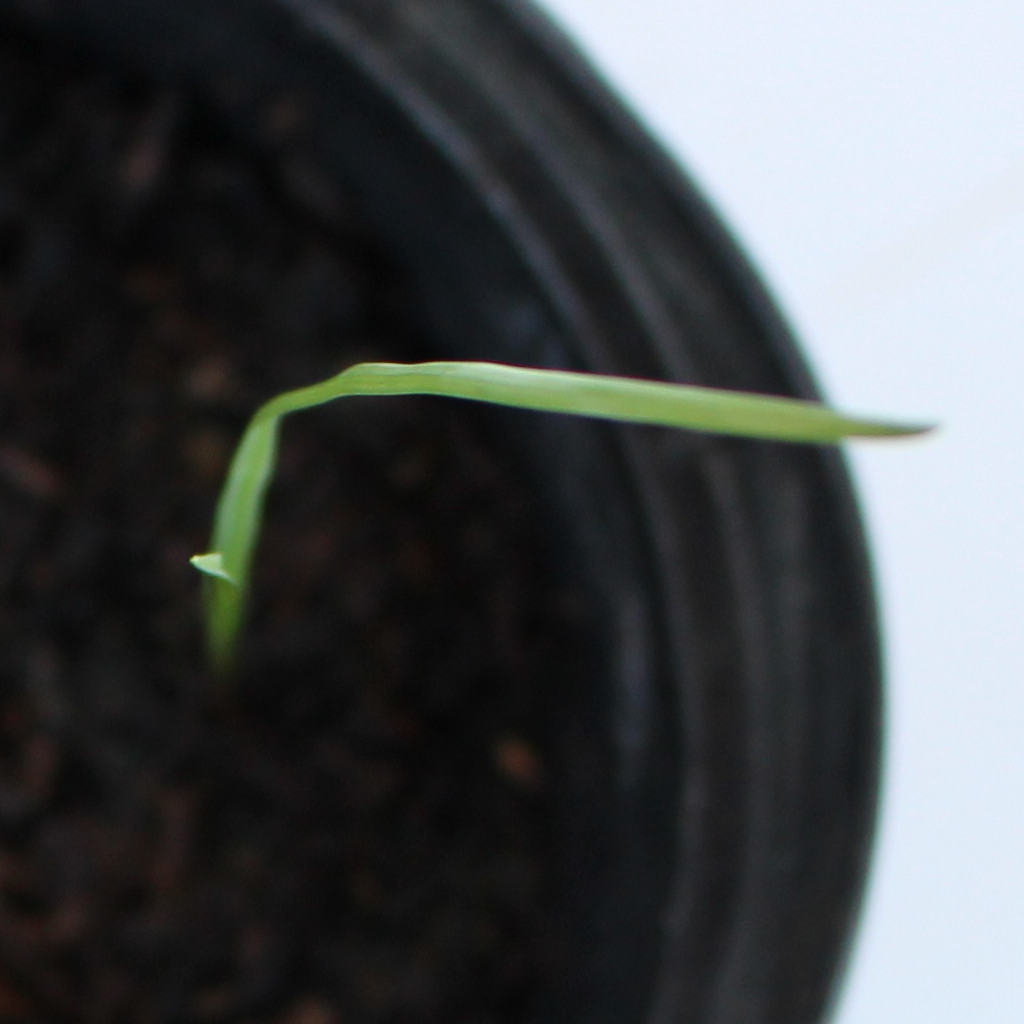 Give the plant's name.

Lolium multiflorum
